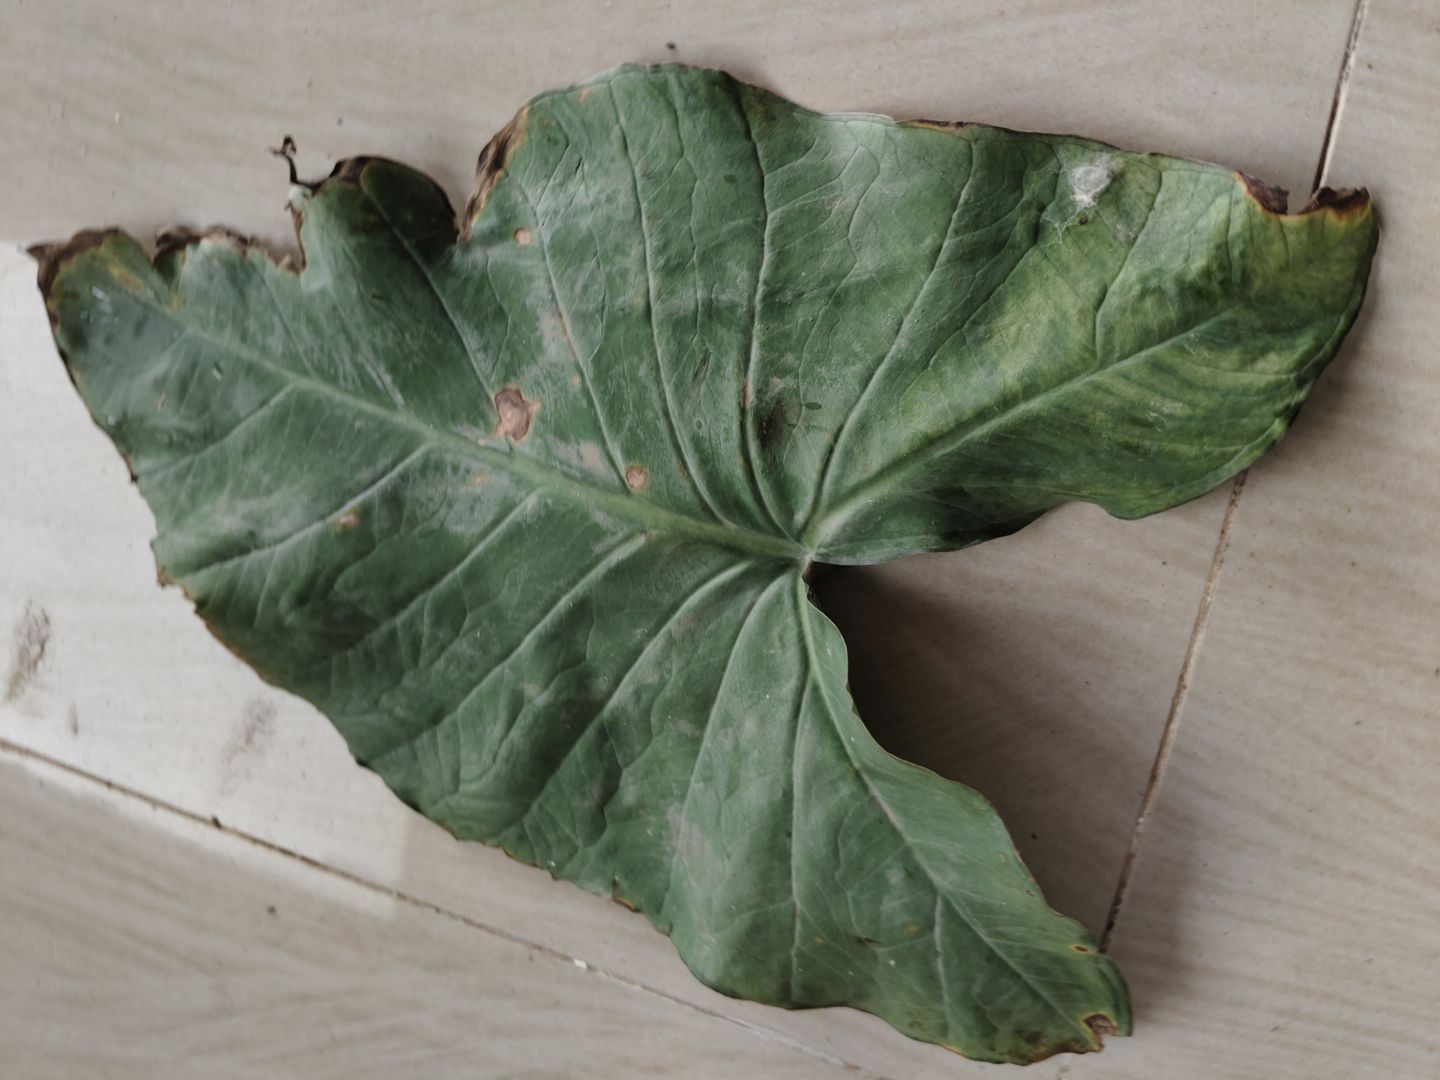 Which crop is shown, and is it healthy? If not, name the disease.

taro, leaf blight
